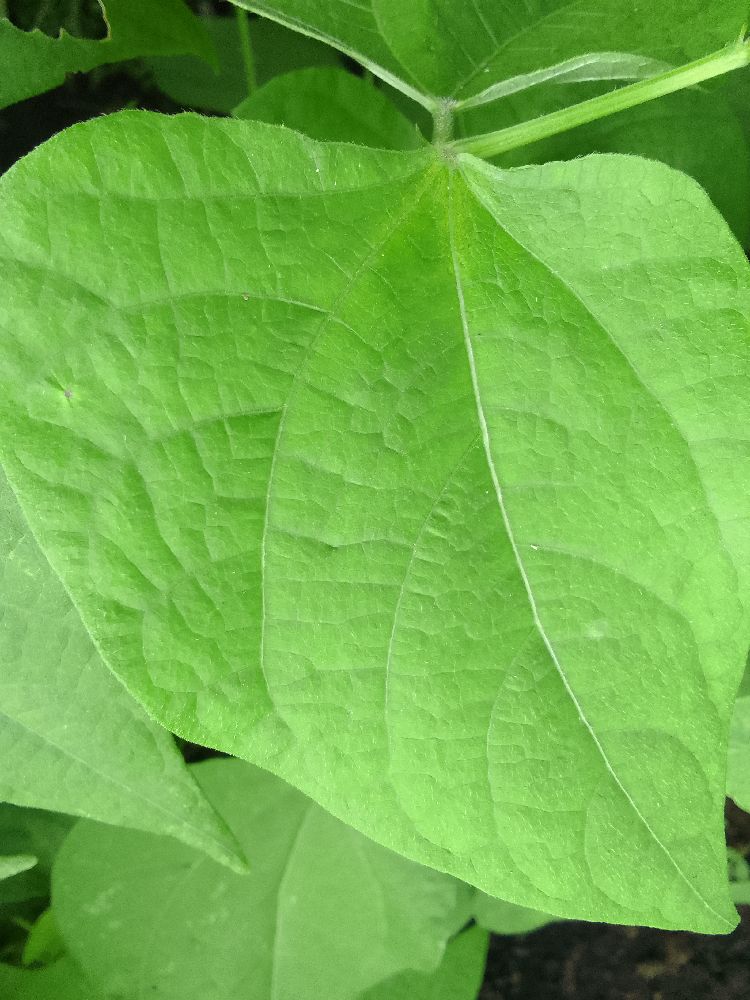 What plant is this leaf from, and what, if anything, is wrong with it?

common bean, healthy
